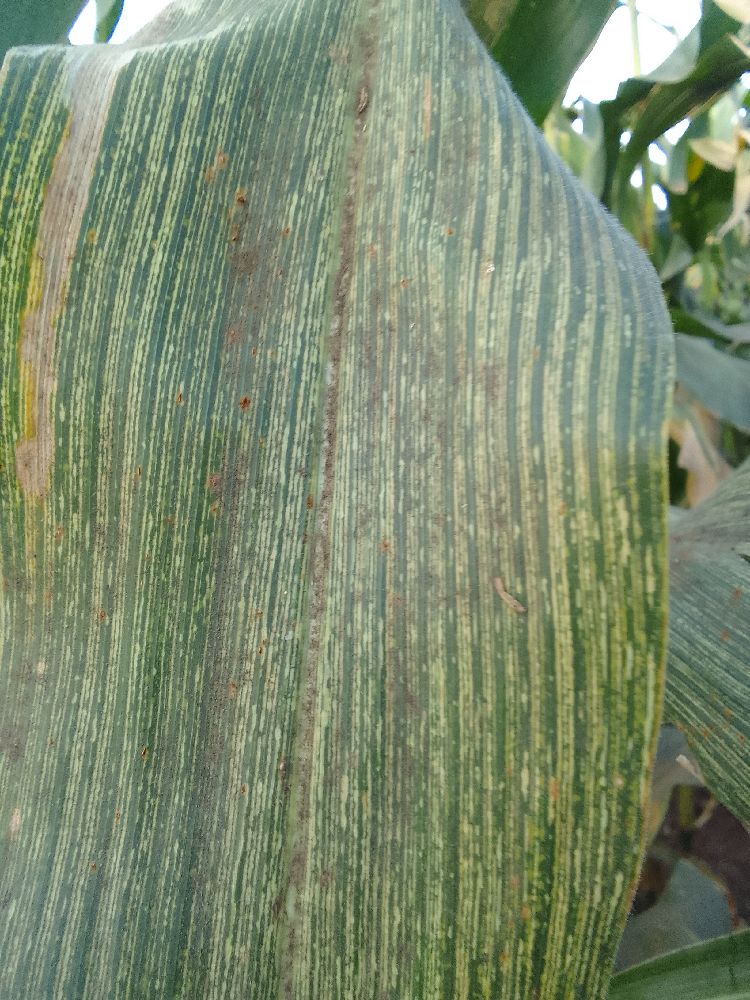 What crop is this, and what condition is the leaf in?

maize, maize streak virus
